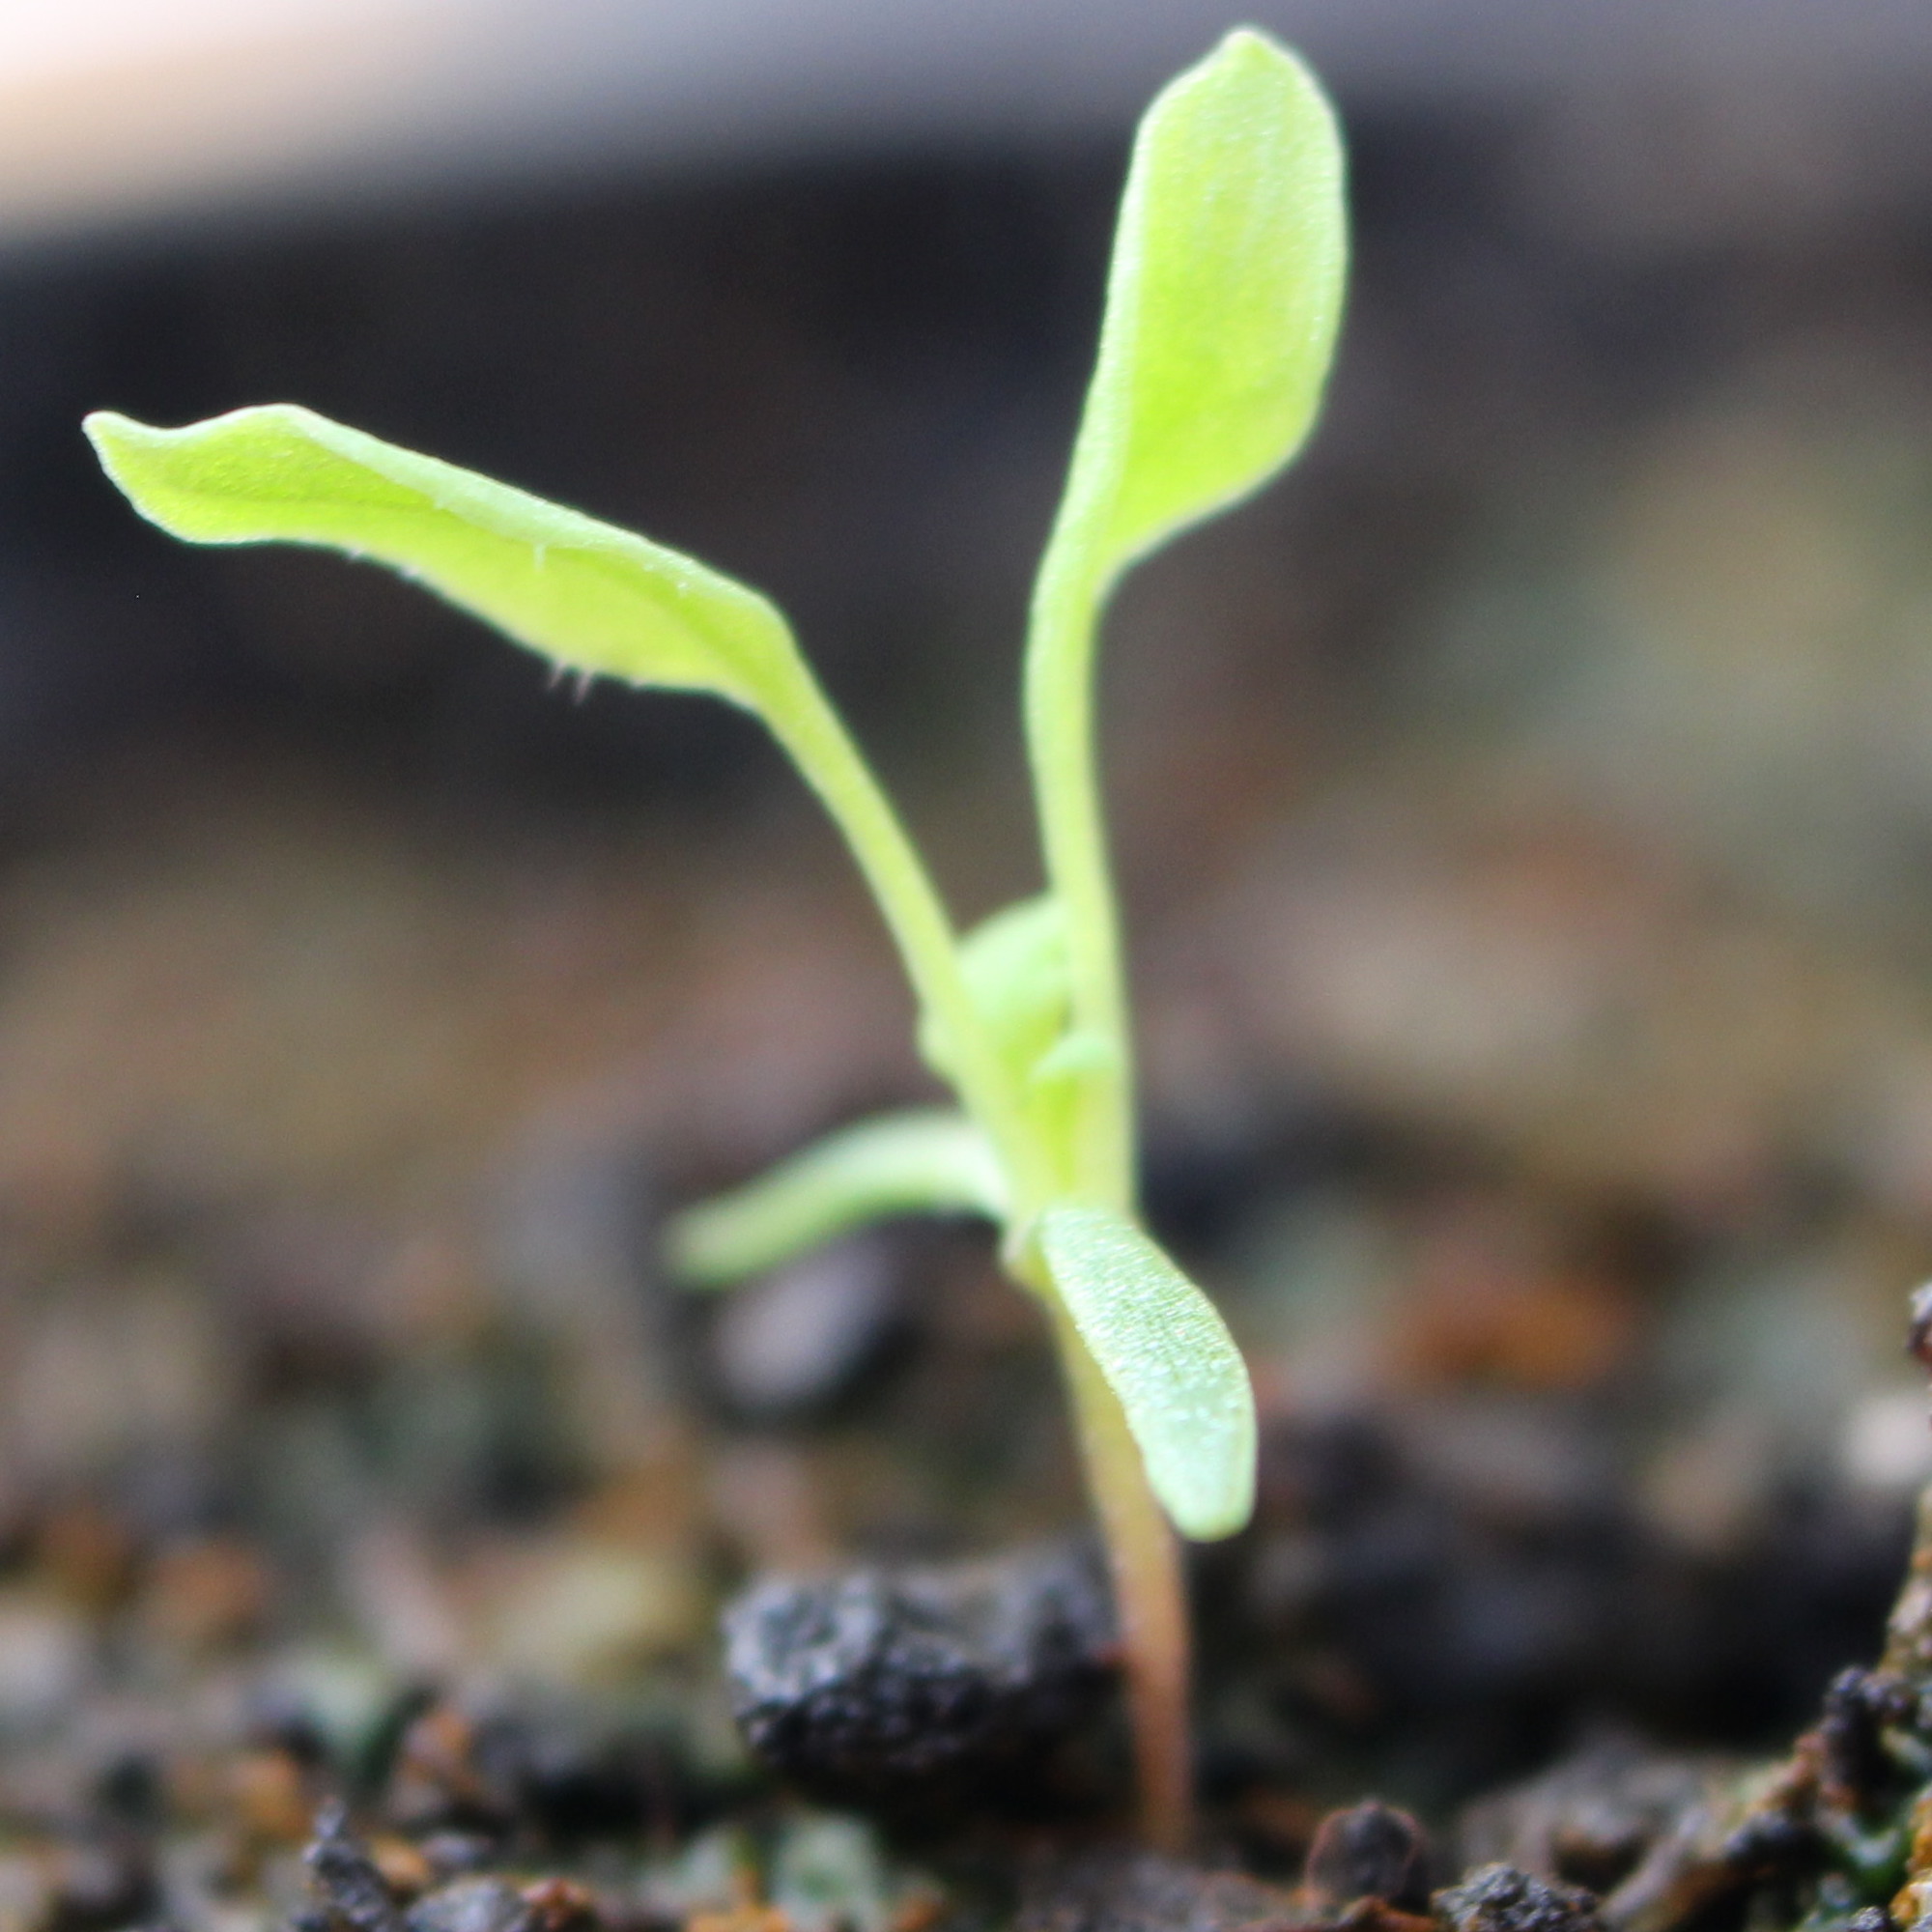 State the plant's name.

Papaver rhoeas
